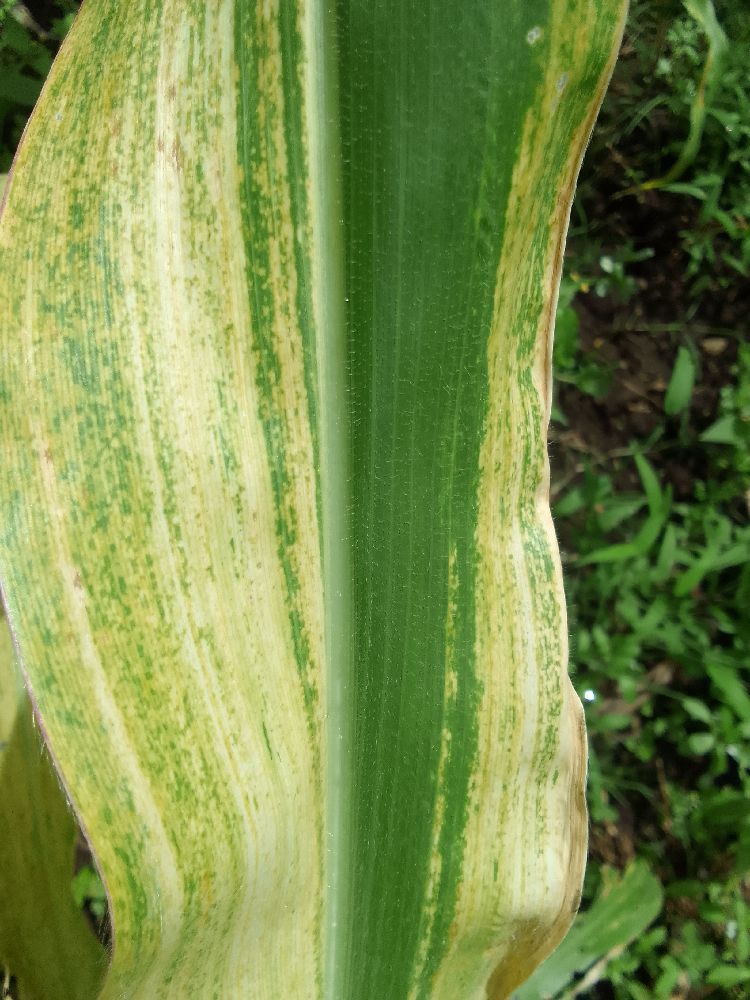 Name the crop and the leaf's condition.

maize, maize lethal necrosis
